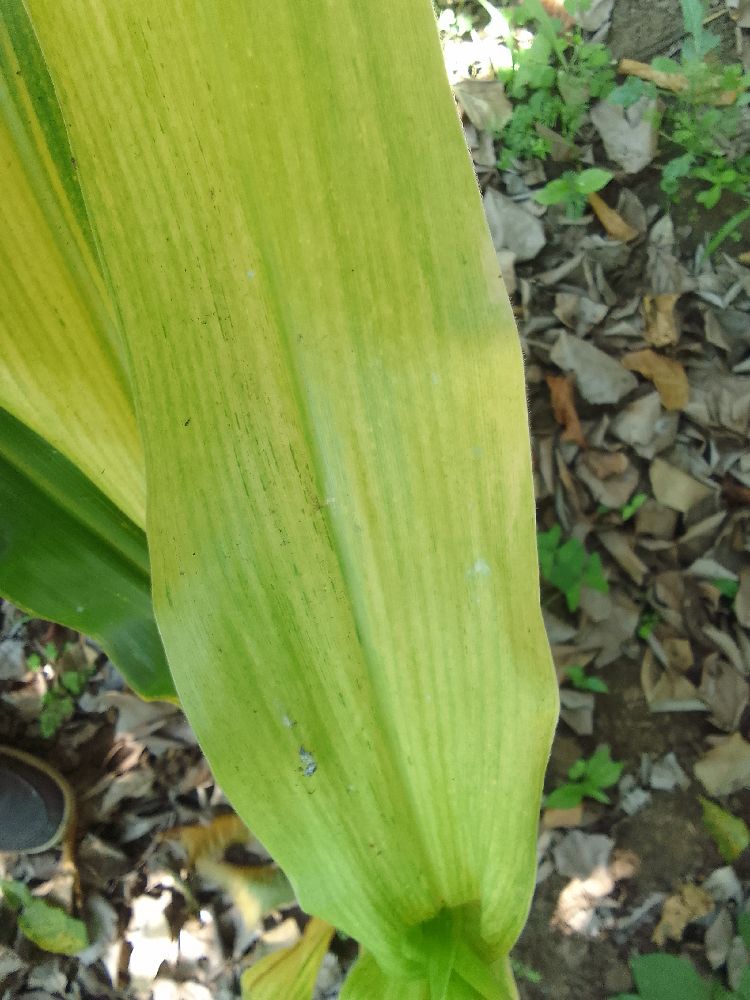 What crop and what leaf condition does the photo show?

maize, maize lethal necrosis
